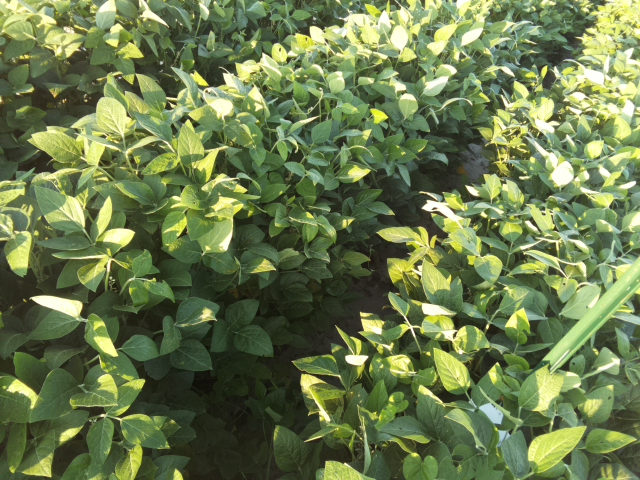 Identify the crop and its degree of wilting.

soybean, leaflets folding inward at secondary pulvinus with no turgor loss in leaflets or petioles
